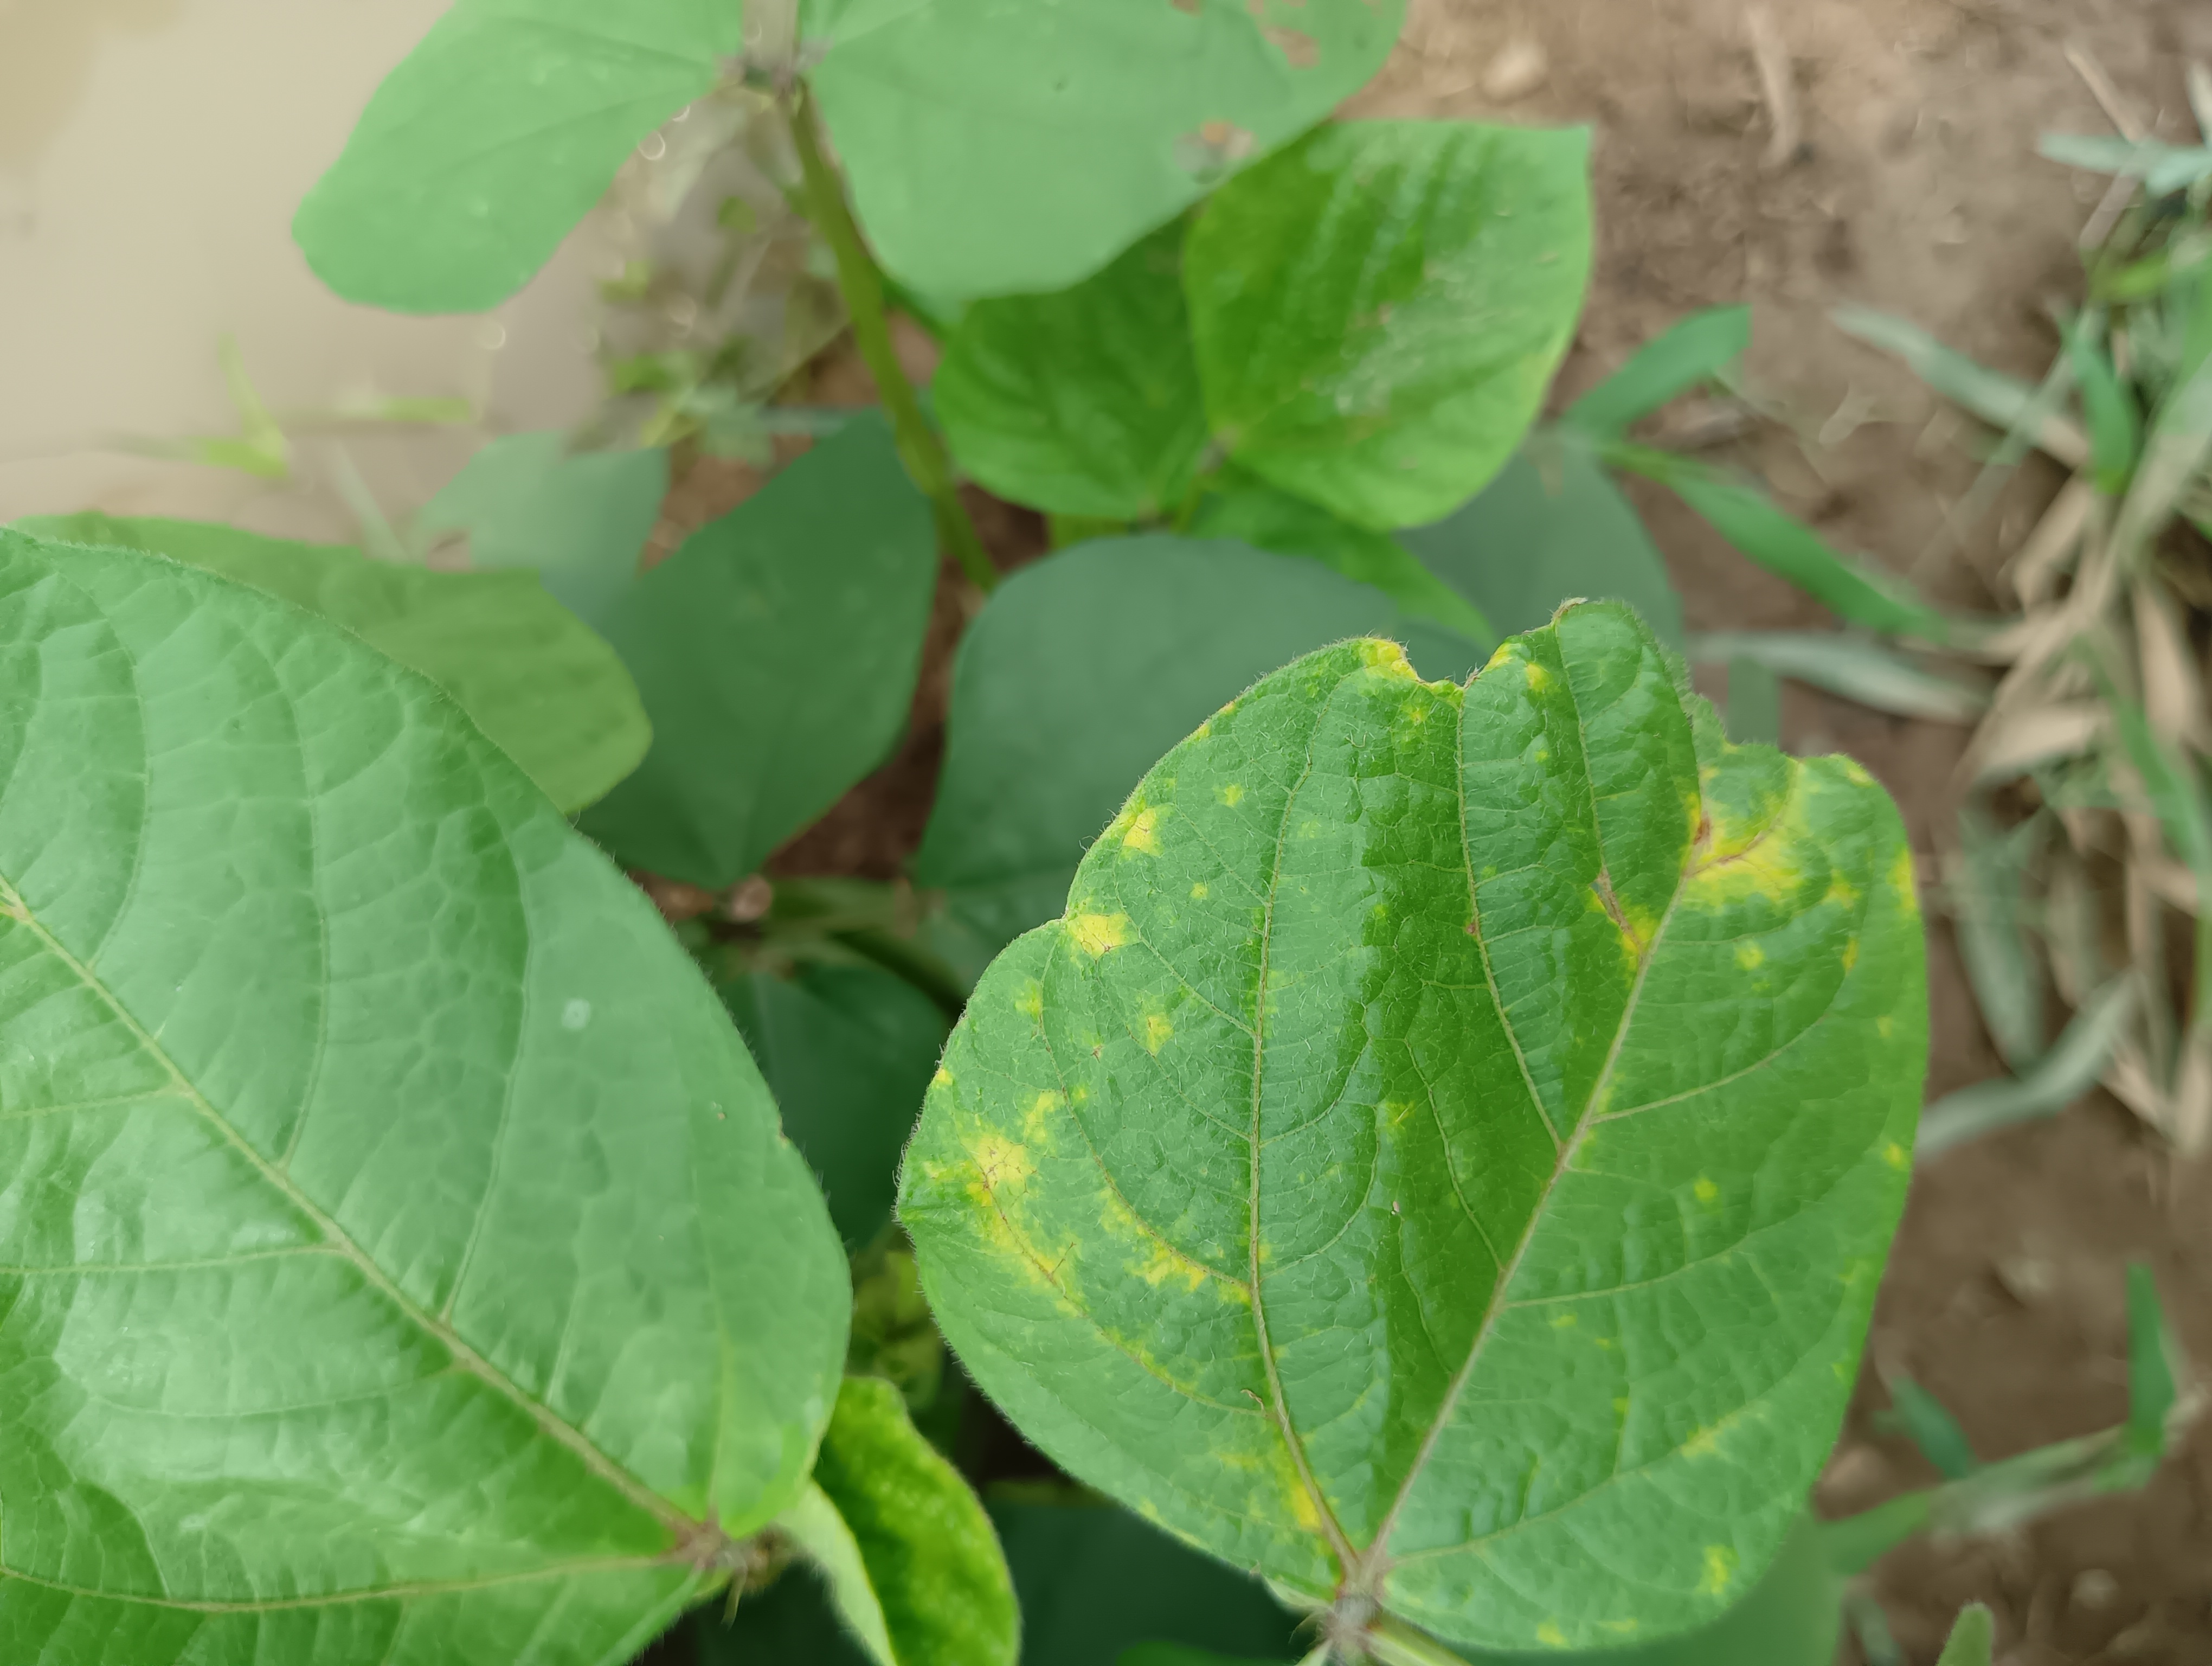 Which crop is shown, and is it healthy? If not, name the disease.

mungbean, yellow mosaic
